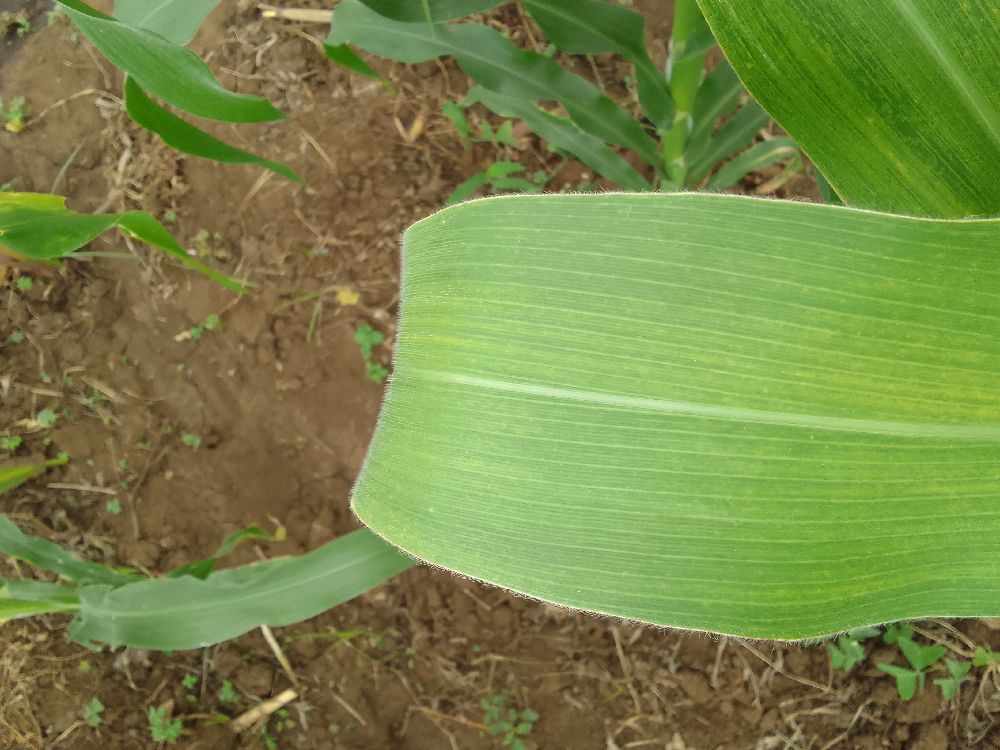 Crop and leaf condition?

maize, maize lethal necrosis
